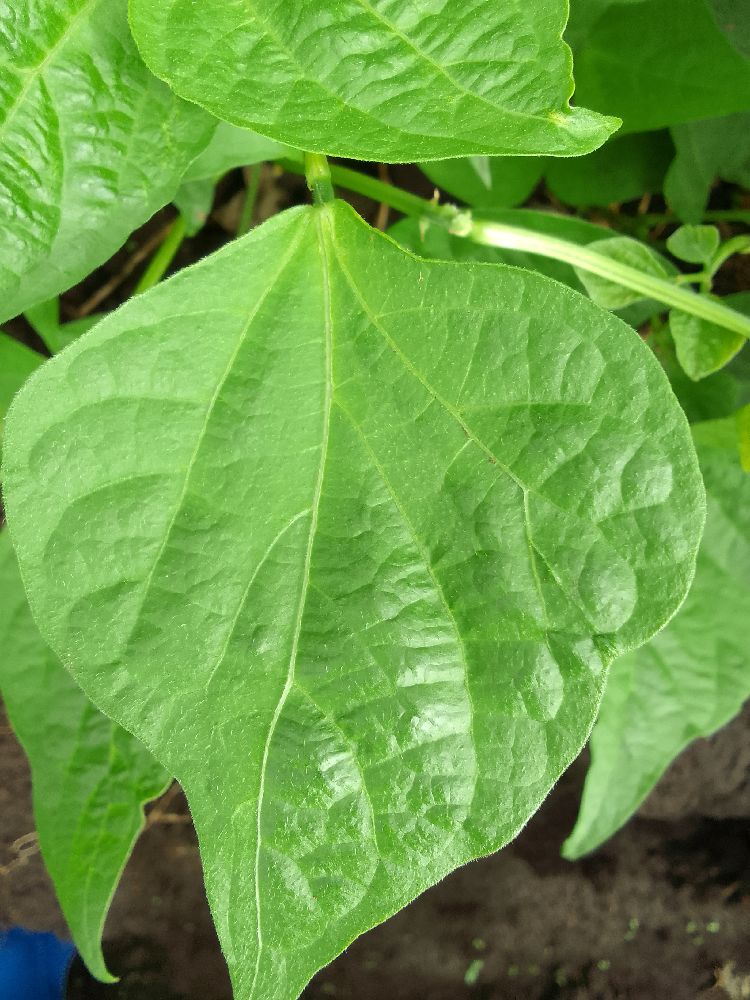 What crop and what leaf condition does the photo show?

common bean, healthy
